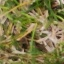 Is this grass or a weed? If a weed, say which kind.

grass
